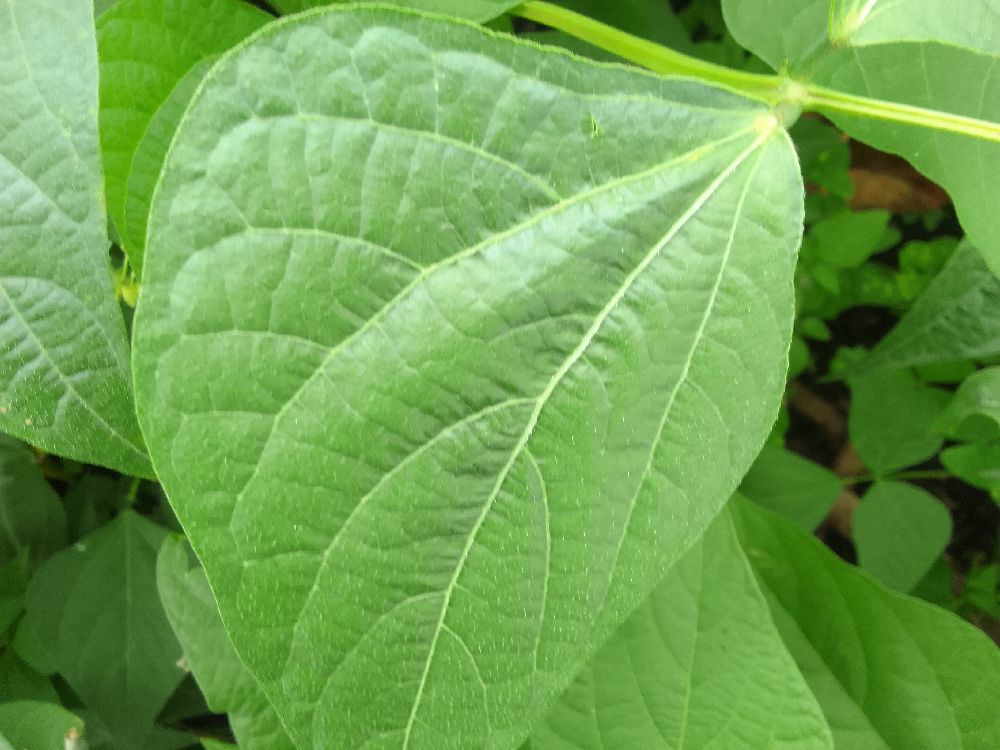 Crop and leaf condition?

common bean, healthy
